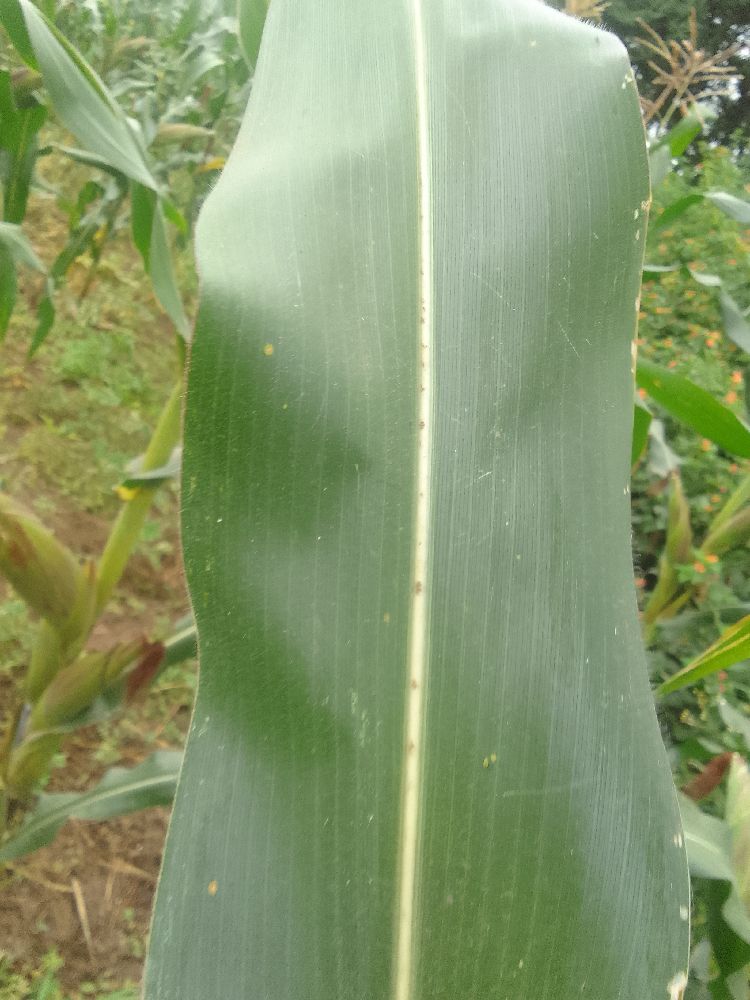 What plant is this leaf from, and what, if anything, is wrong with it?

maize, healthy
